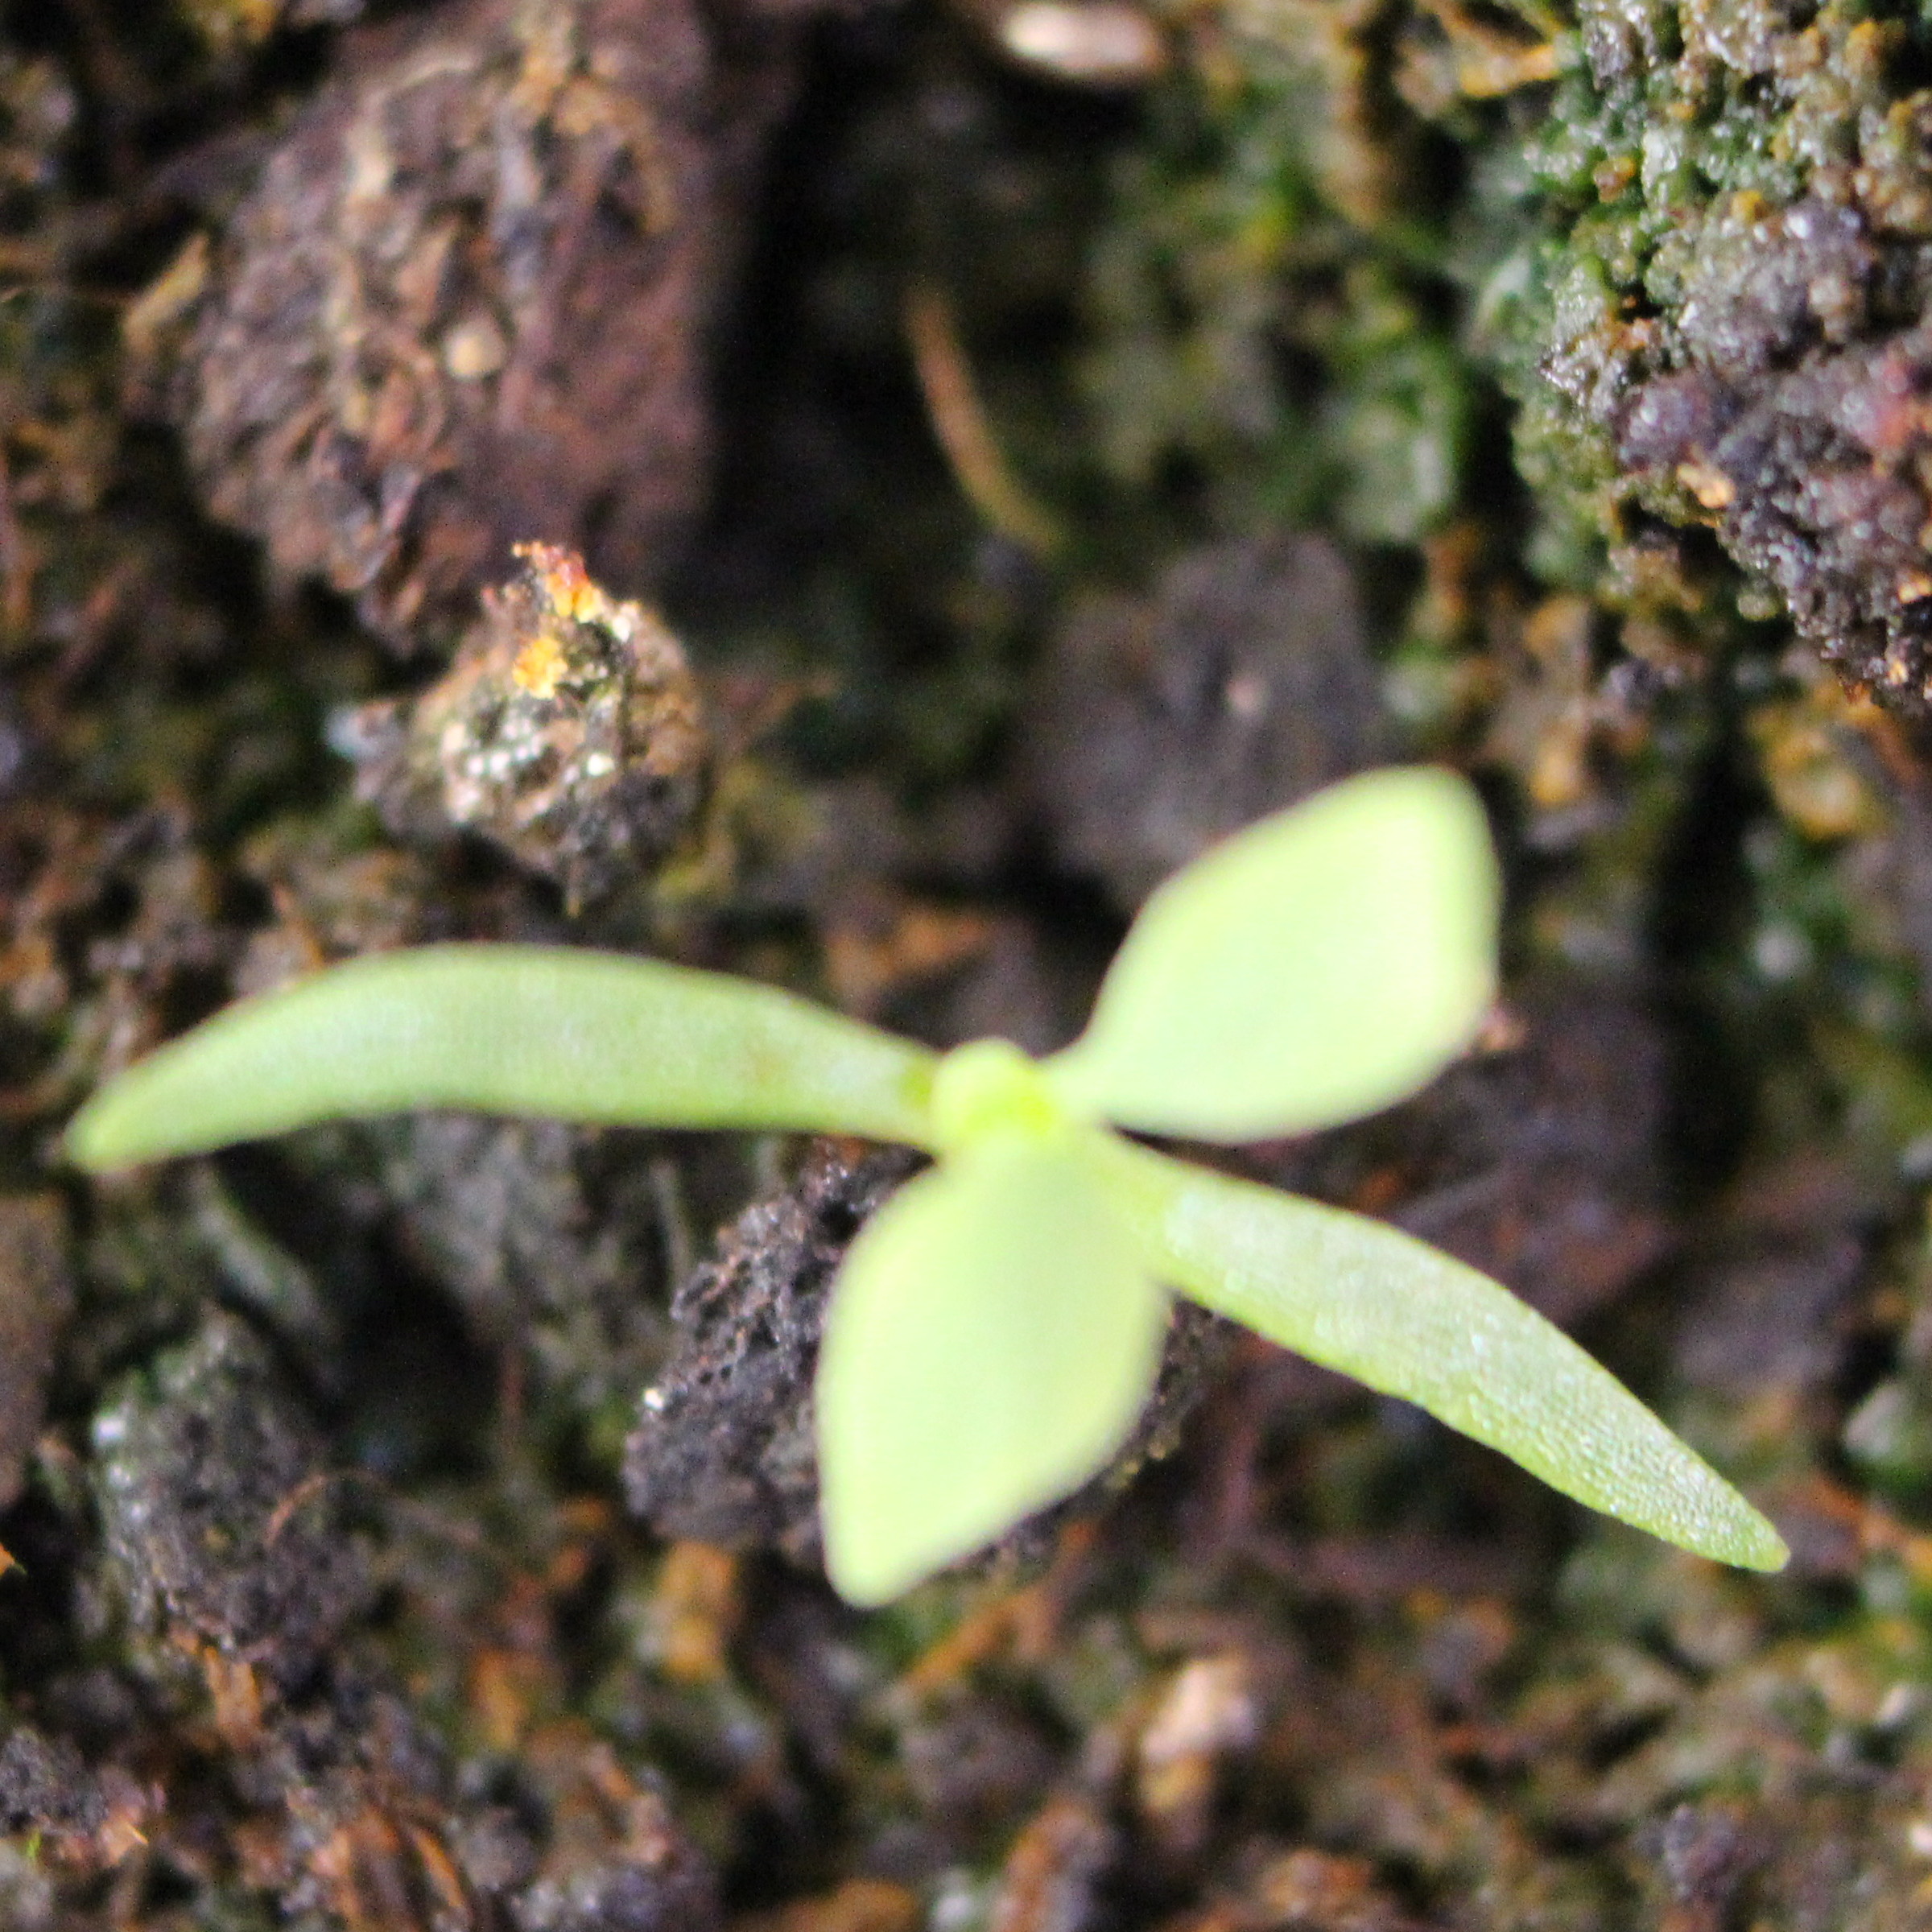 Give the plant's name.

Papaver rhoeas
